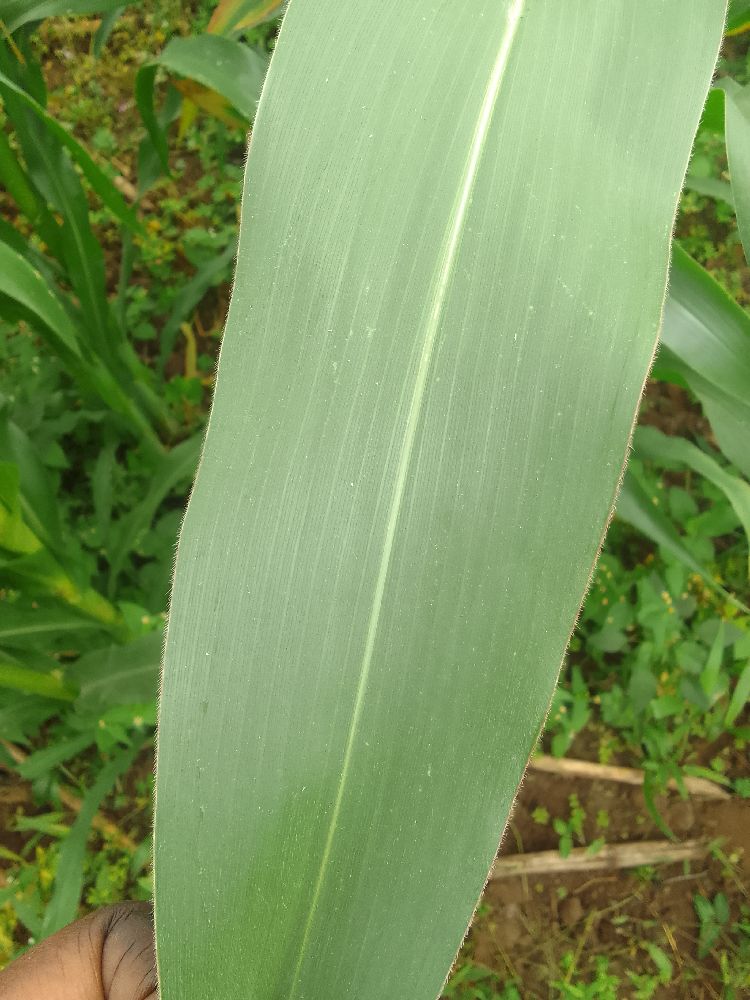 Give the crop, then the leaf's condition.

maize, healthy
